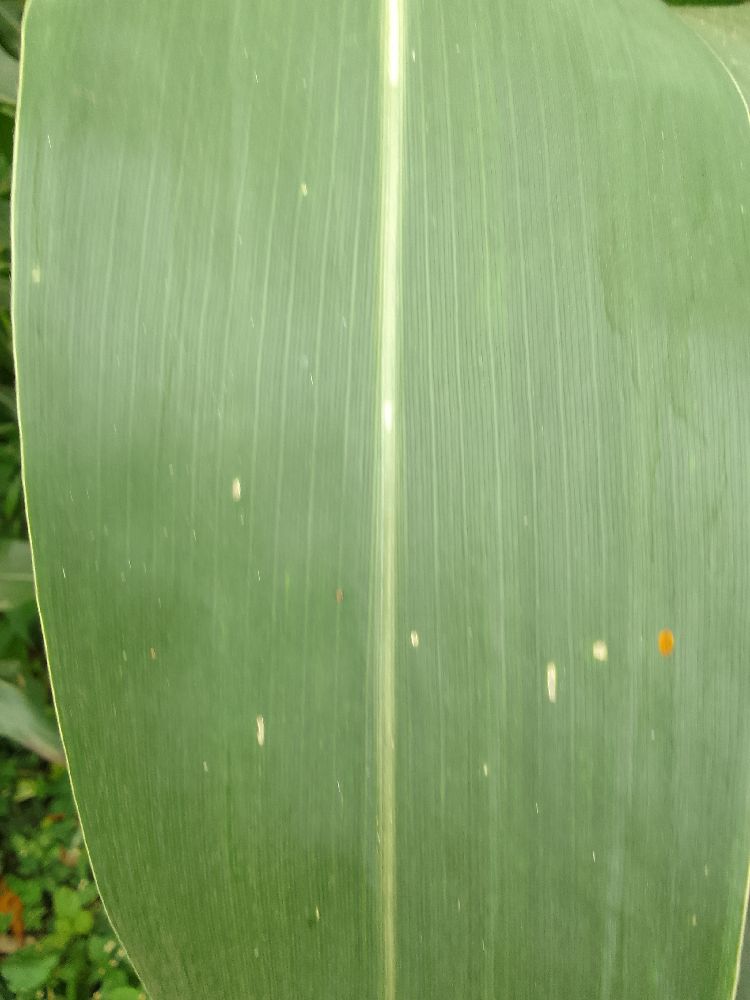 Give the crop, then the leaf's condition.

maize, healthy
